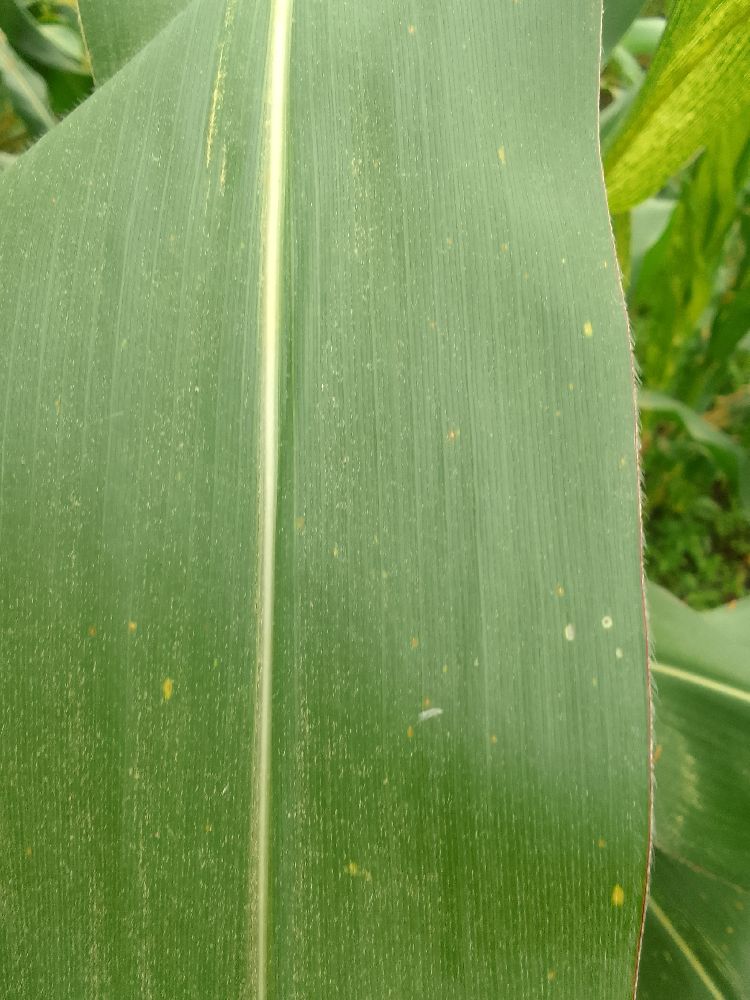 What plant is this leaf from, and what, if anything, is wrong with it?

maize, healthy
